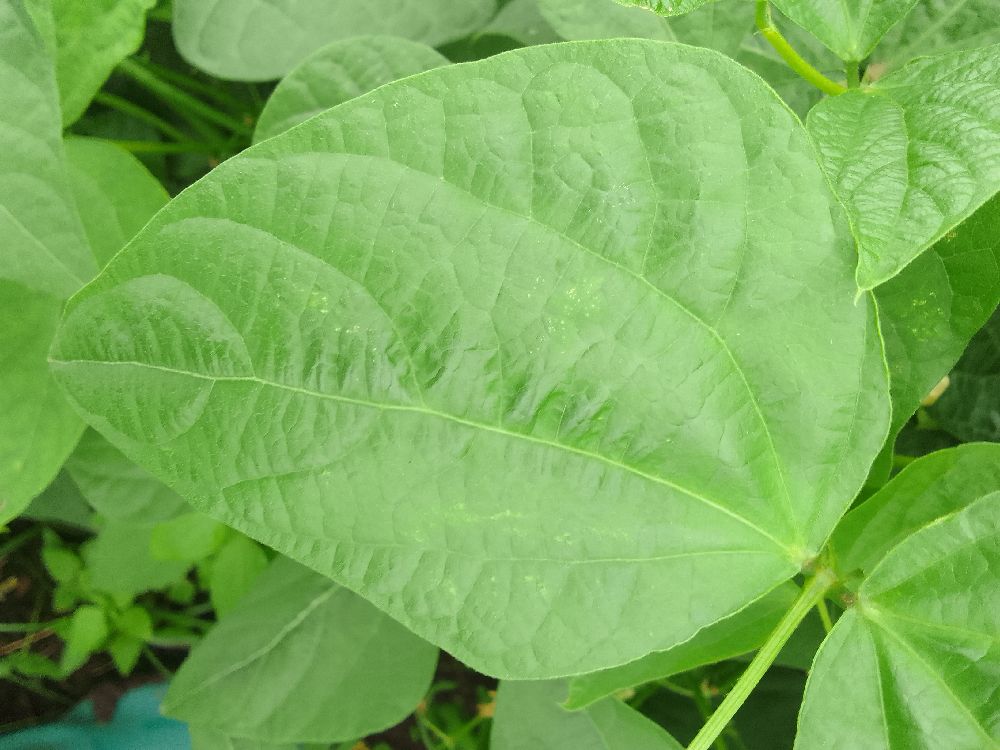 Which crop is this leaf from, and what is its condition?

common bean, healthy
